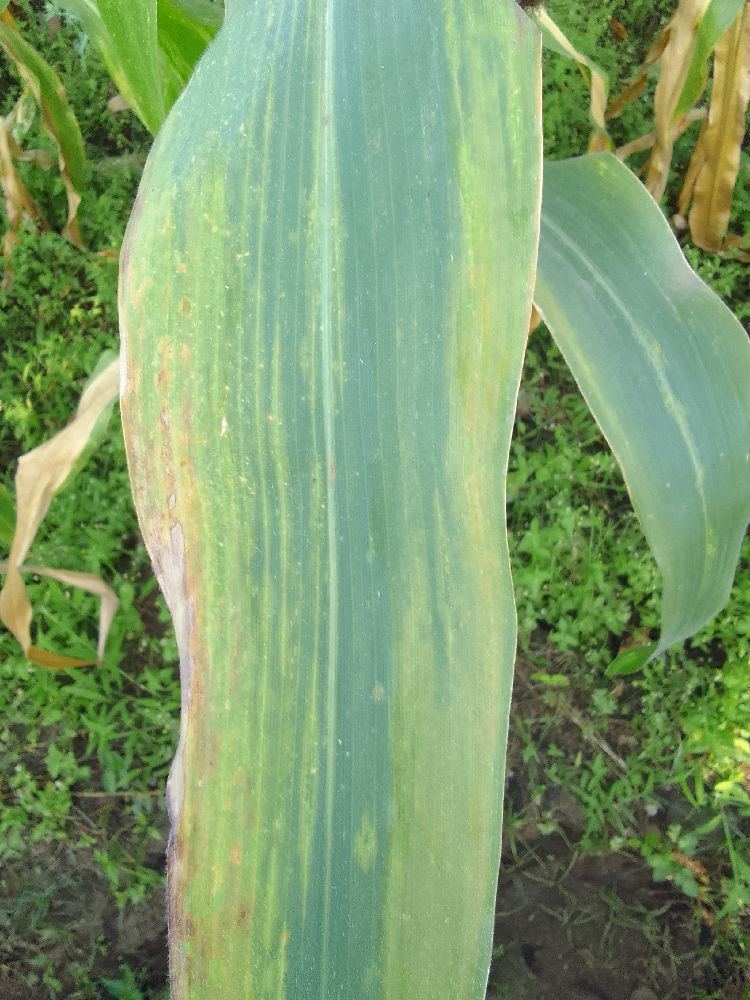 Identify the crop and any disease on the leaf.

maize, maize lethal necrosis
